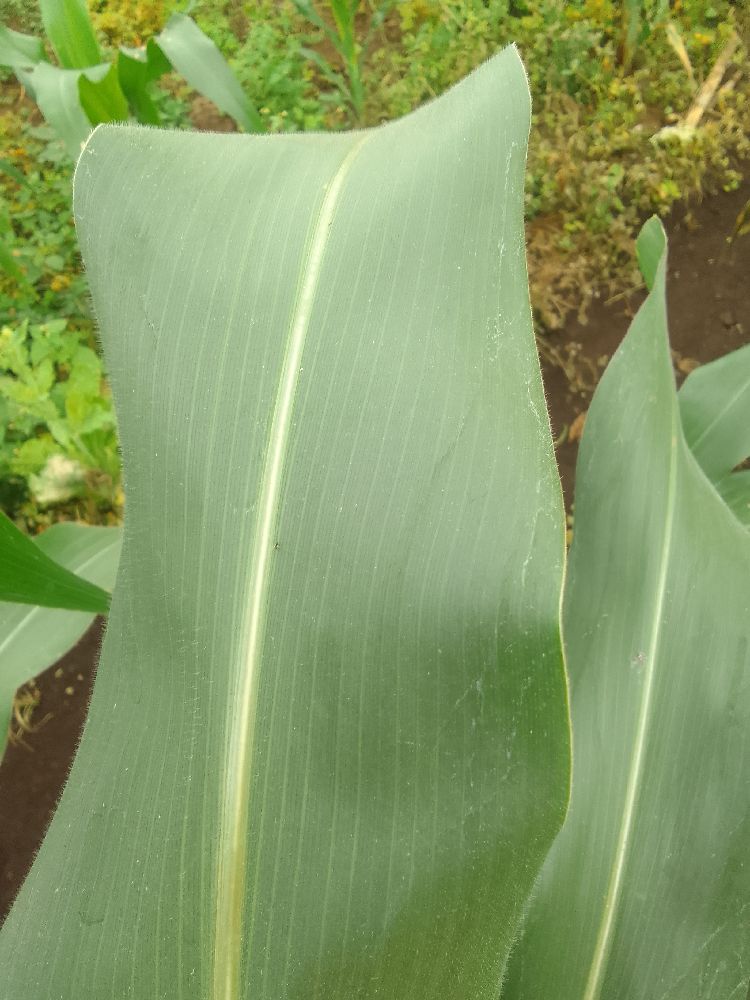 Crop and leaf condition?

maize, healthy
